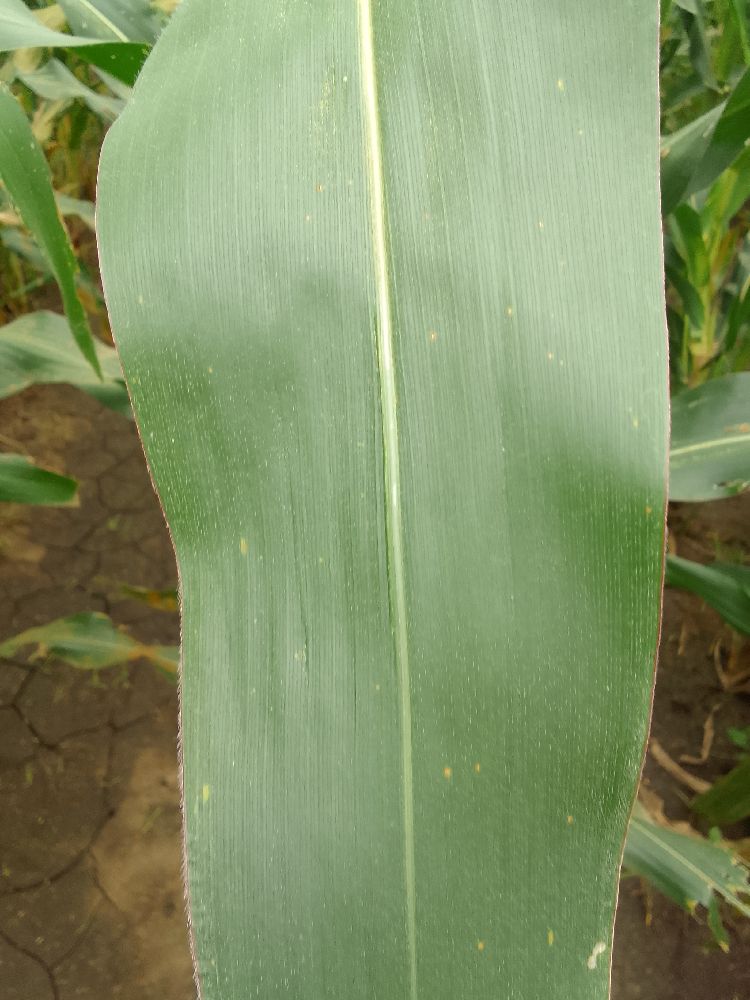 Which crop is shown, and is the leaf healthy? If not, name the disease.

maize, healthy
